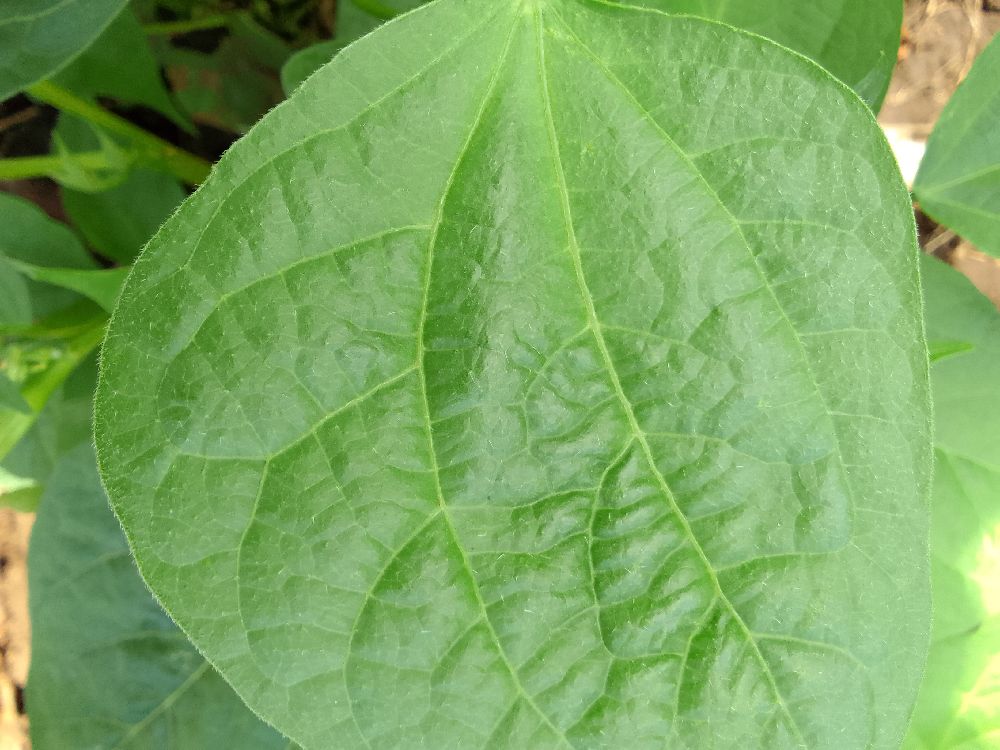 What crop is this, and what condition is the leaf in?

common bean, healthy
